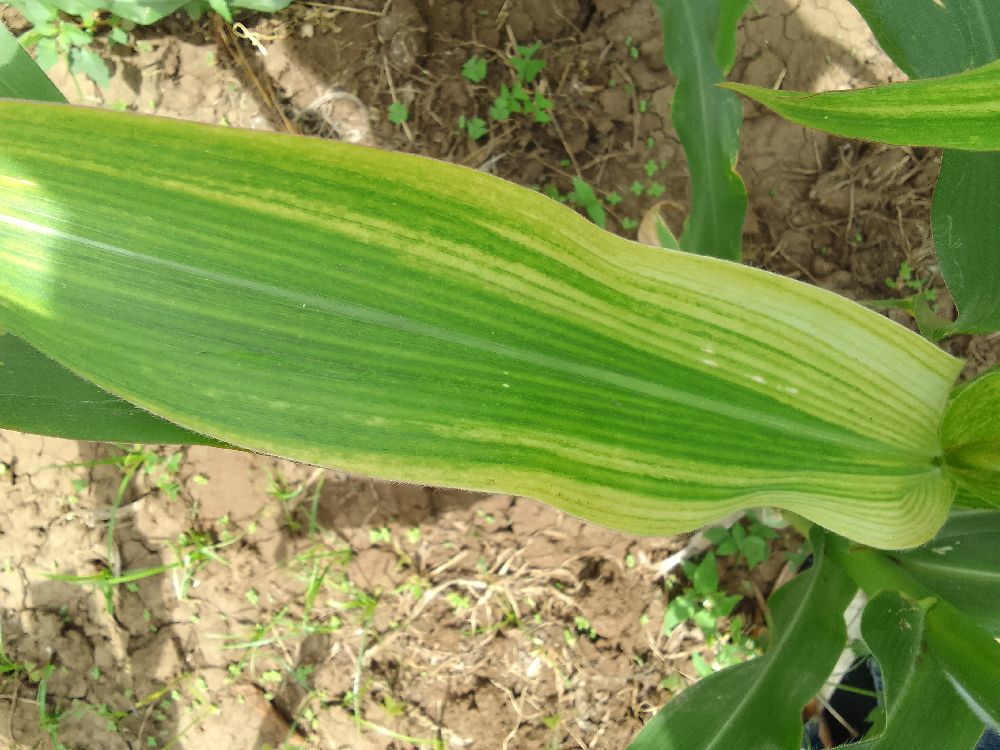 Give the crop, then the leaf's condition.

maize, maize lethal necrosis
